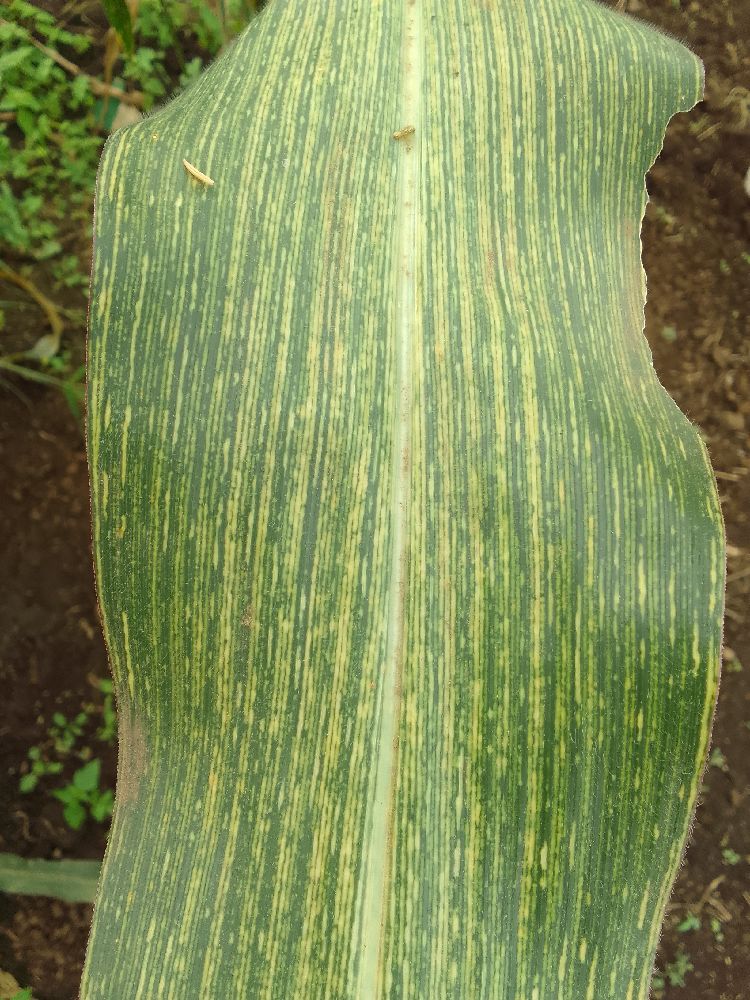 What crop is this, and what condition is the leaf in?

maize, maize streak virus
